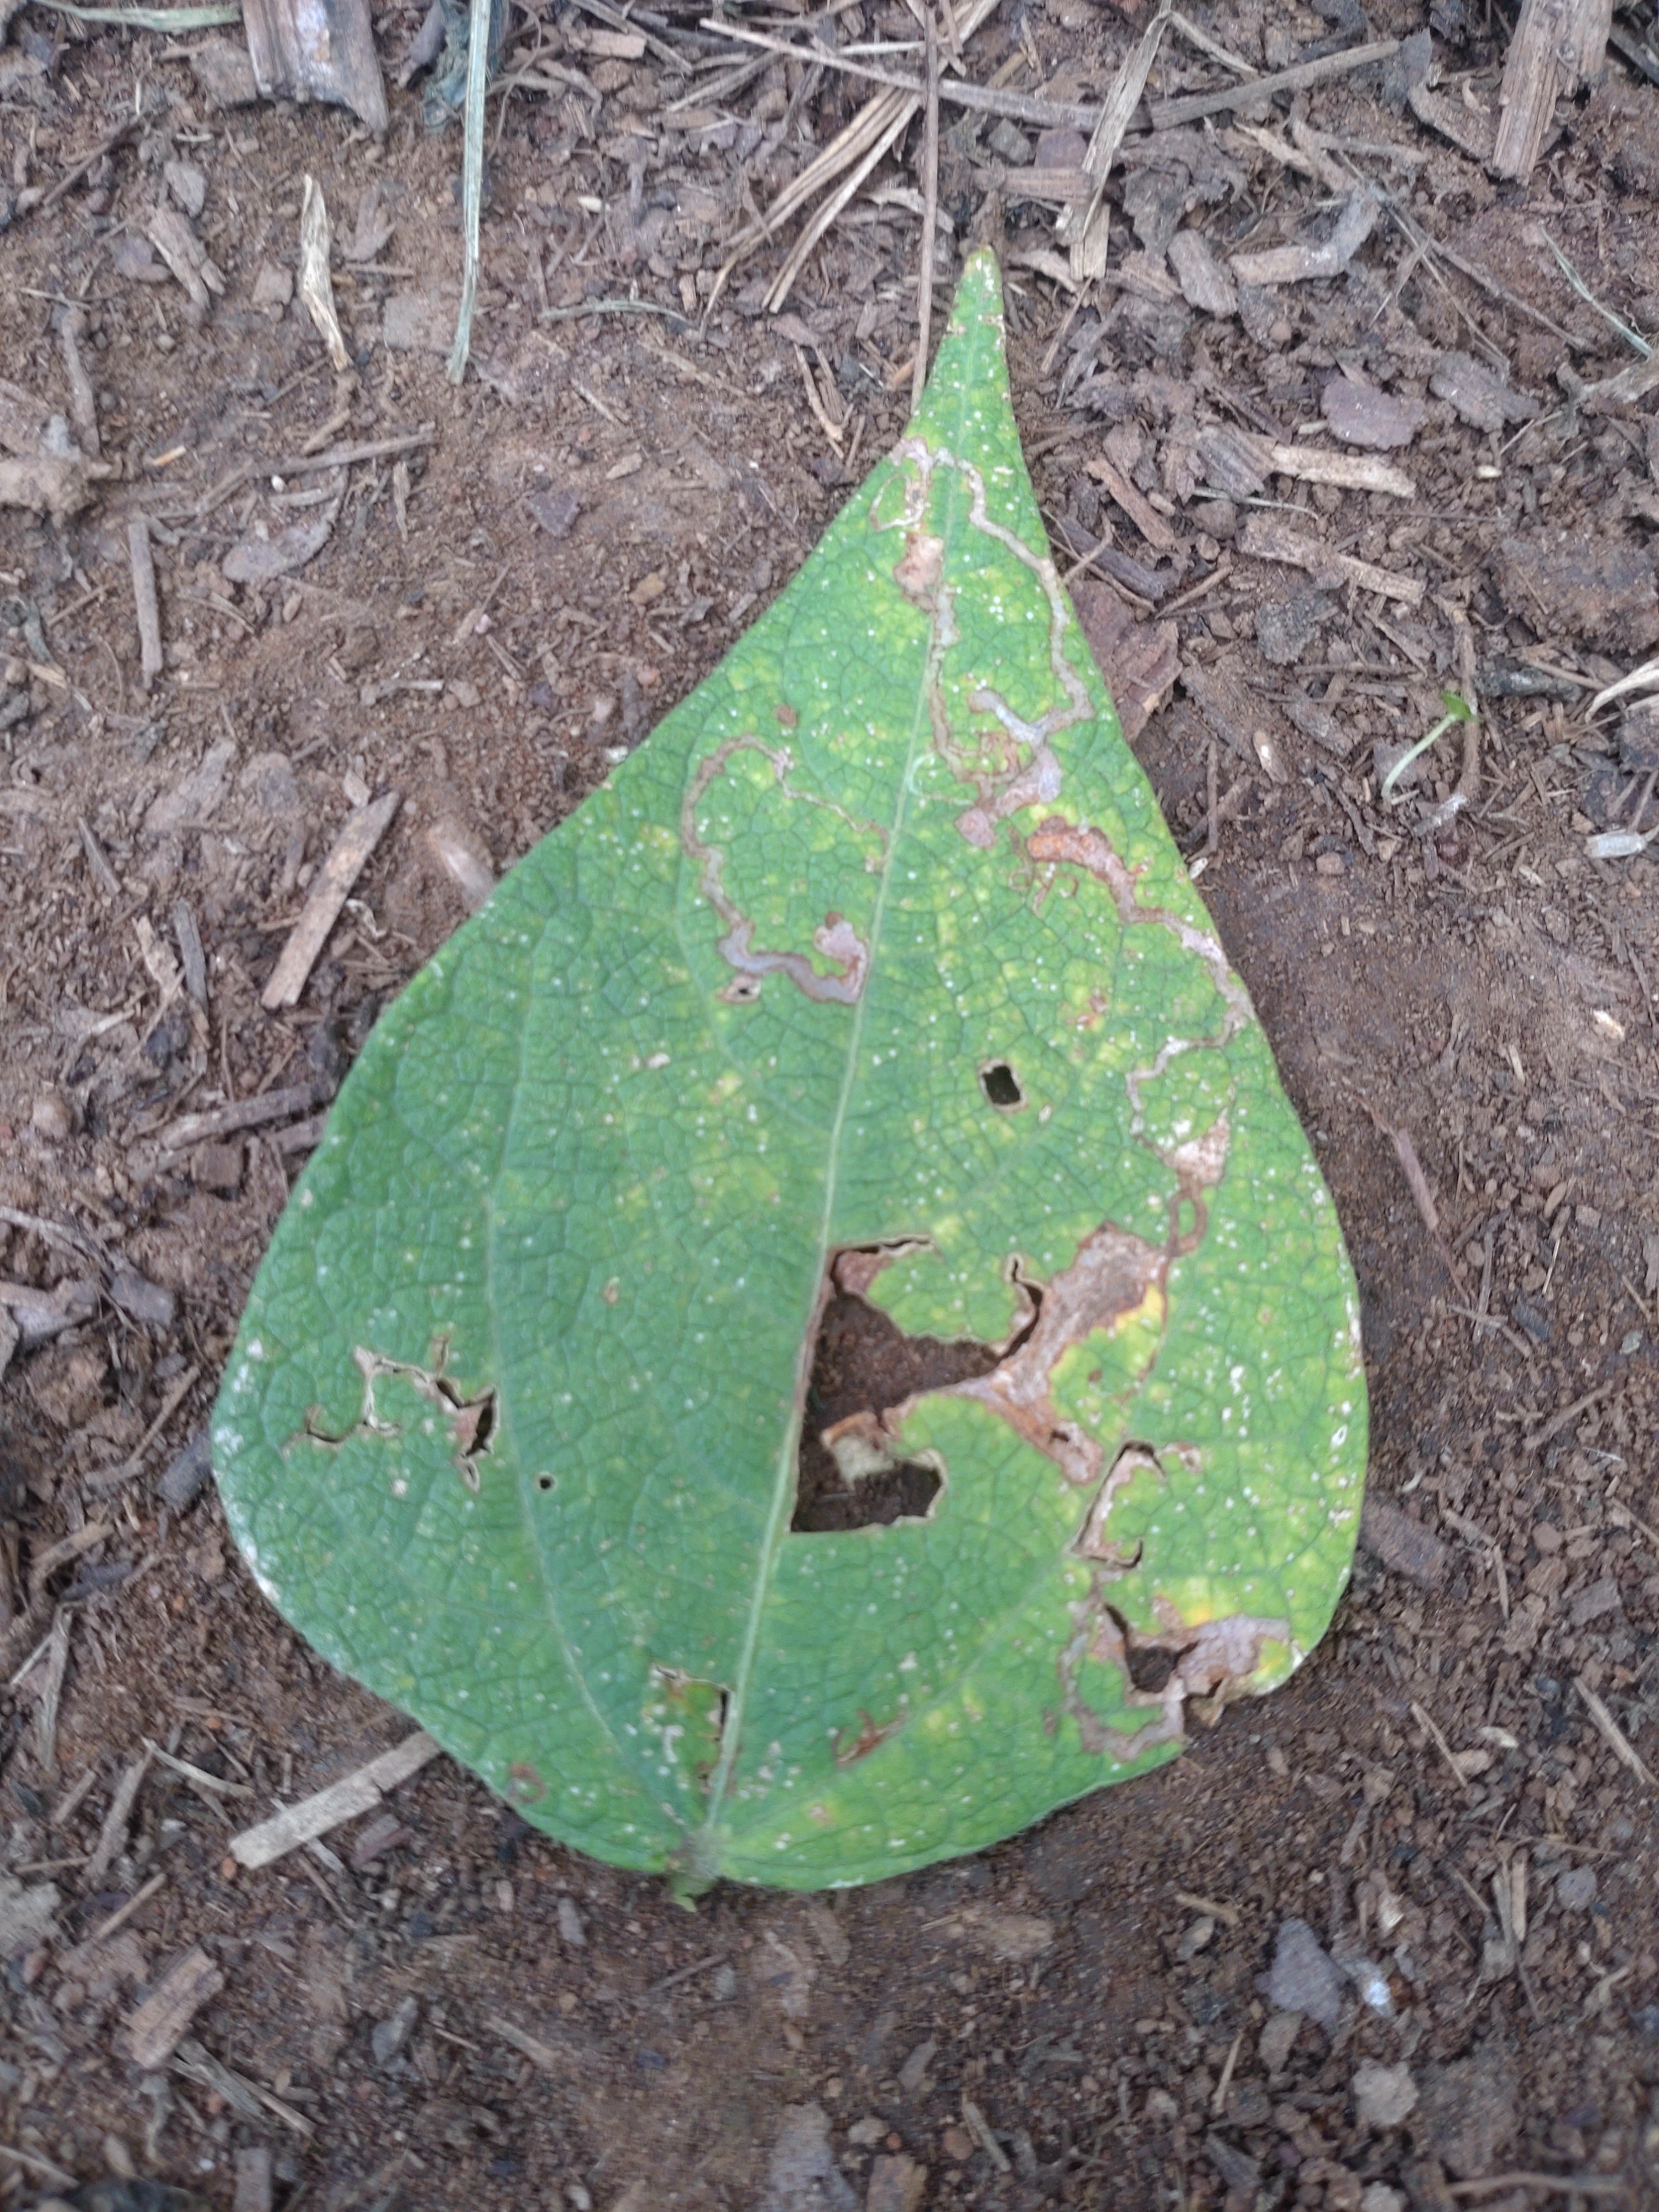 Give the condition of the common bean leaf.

anthracnose
